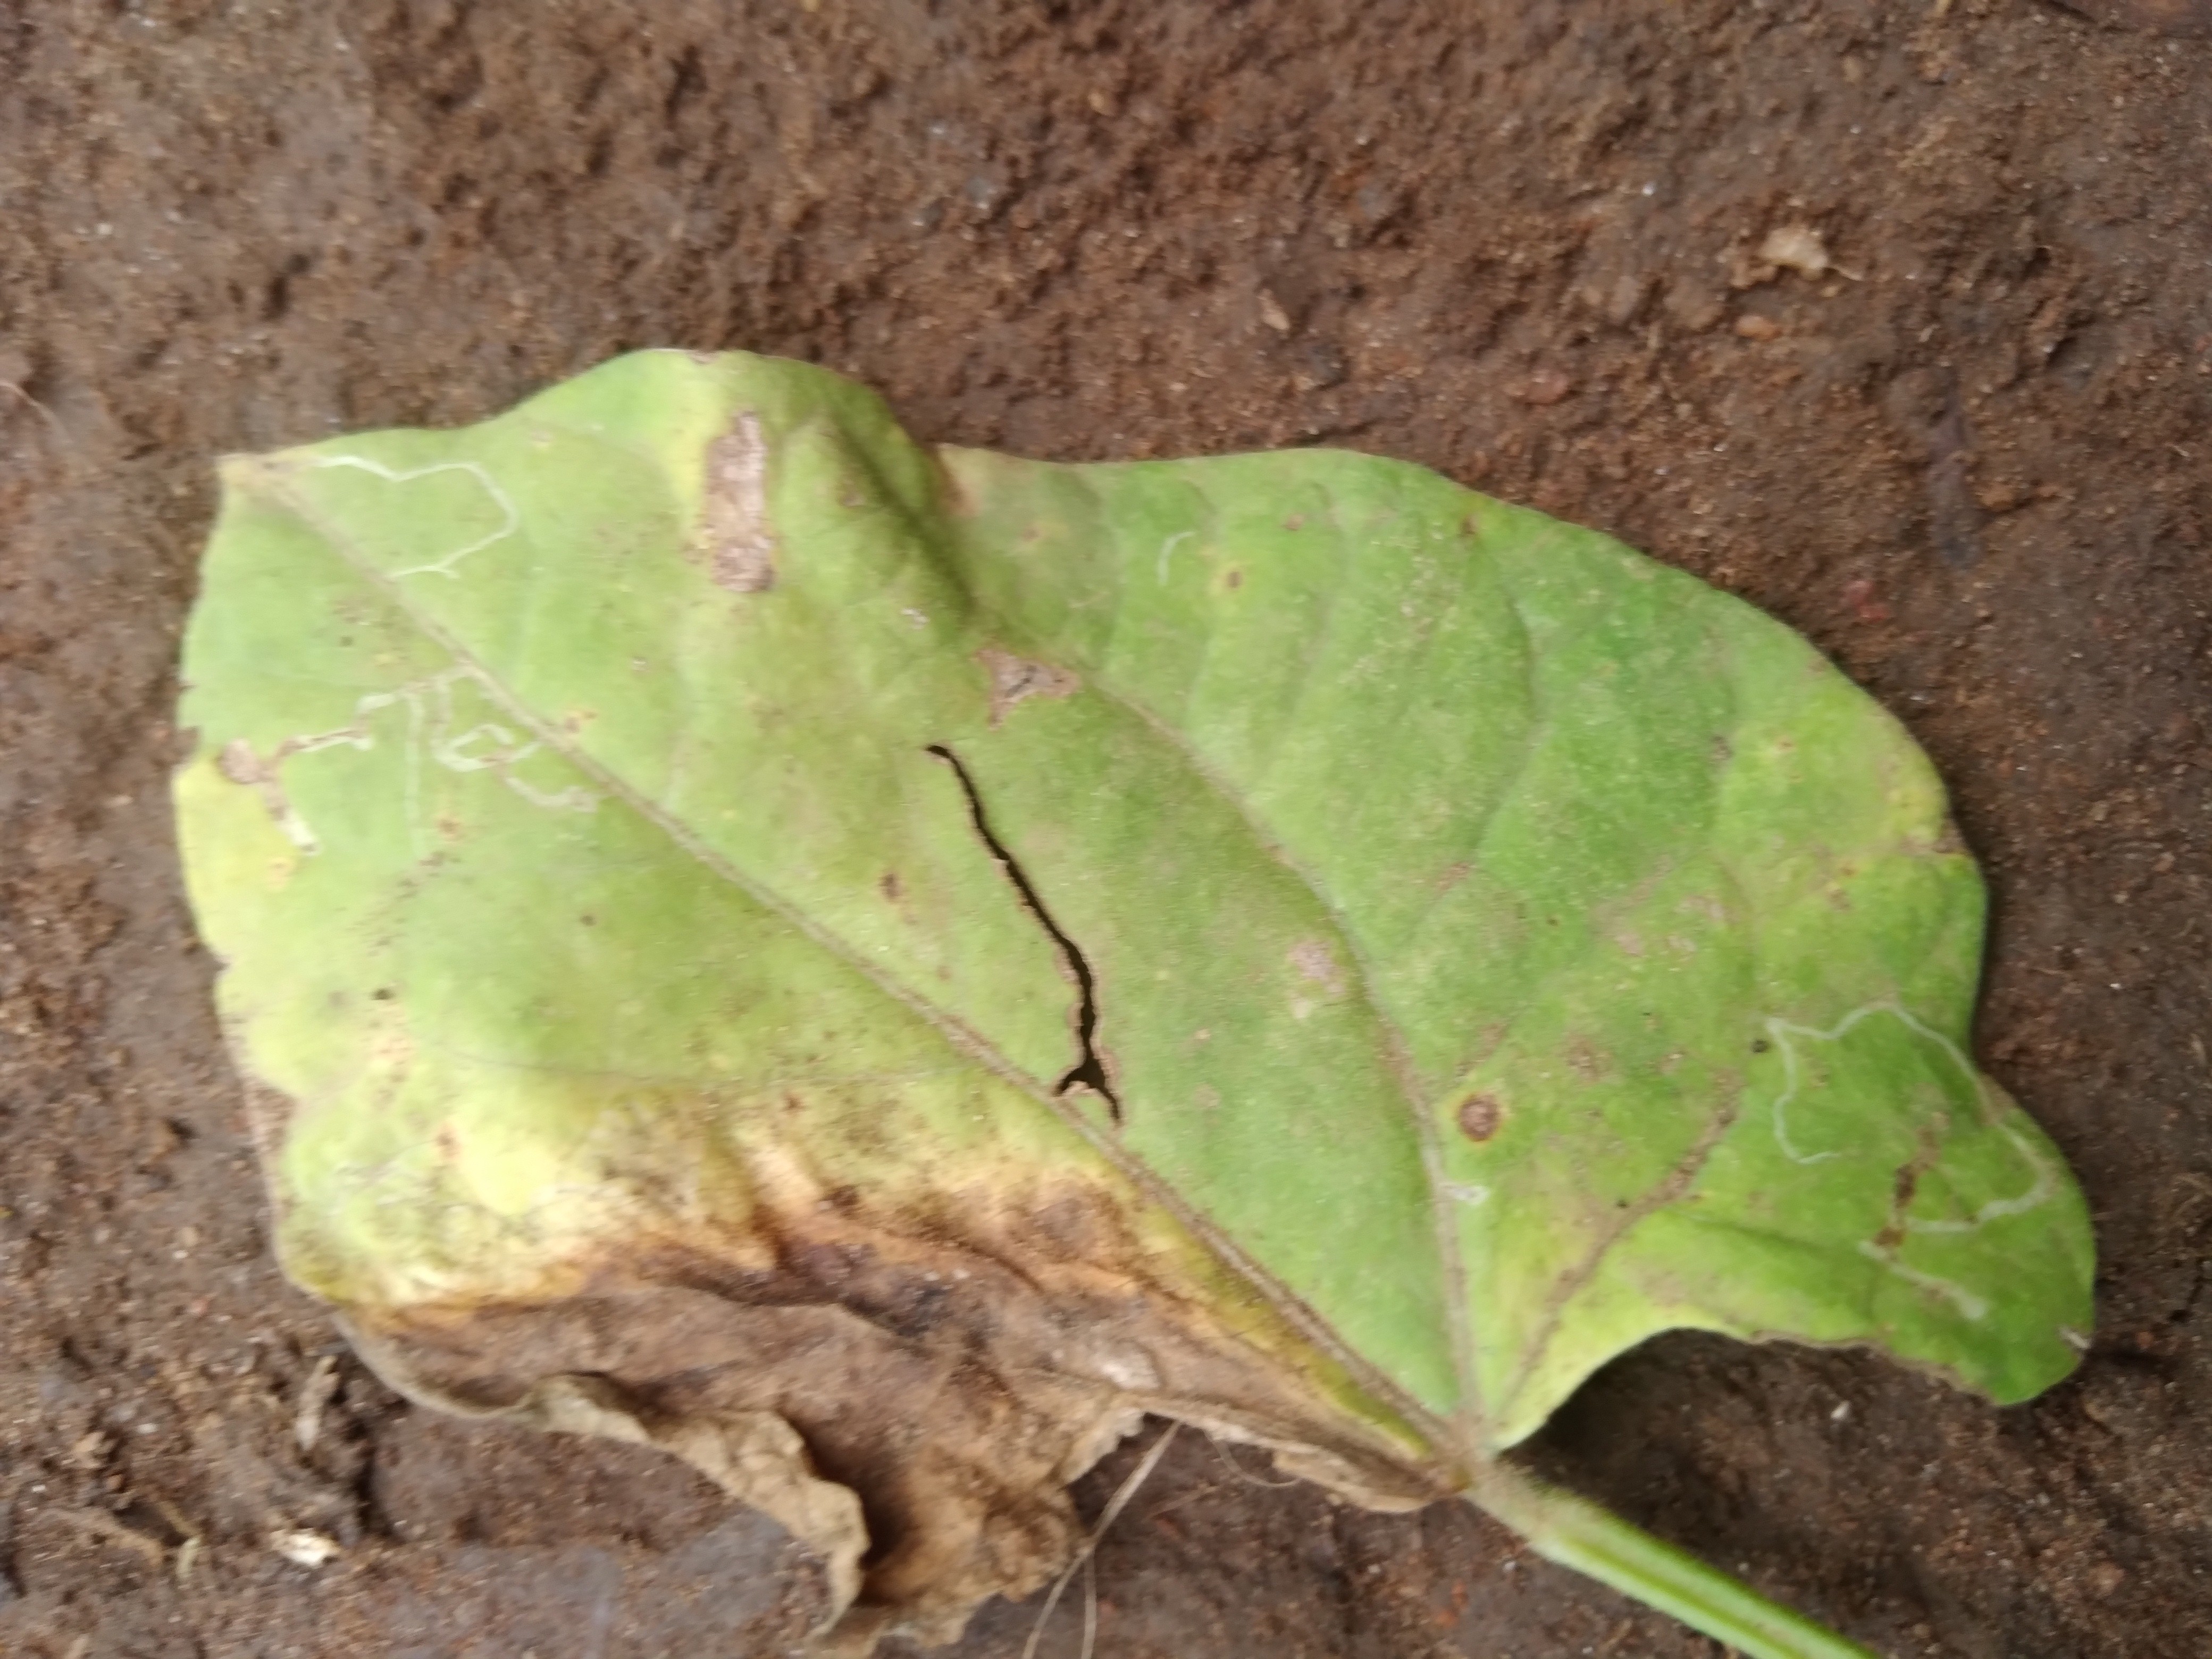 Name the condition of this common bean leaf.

rust
